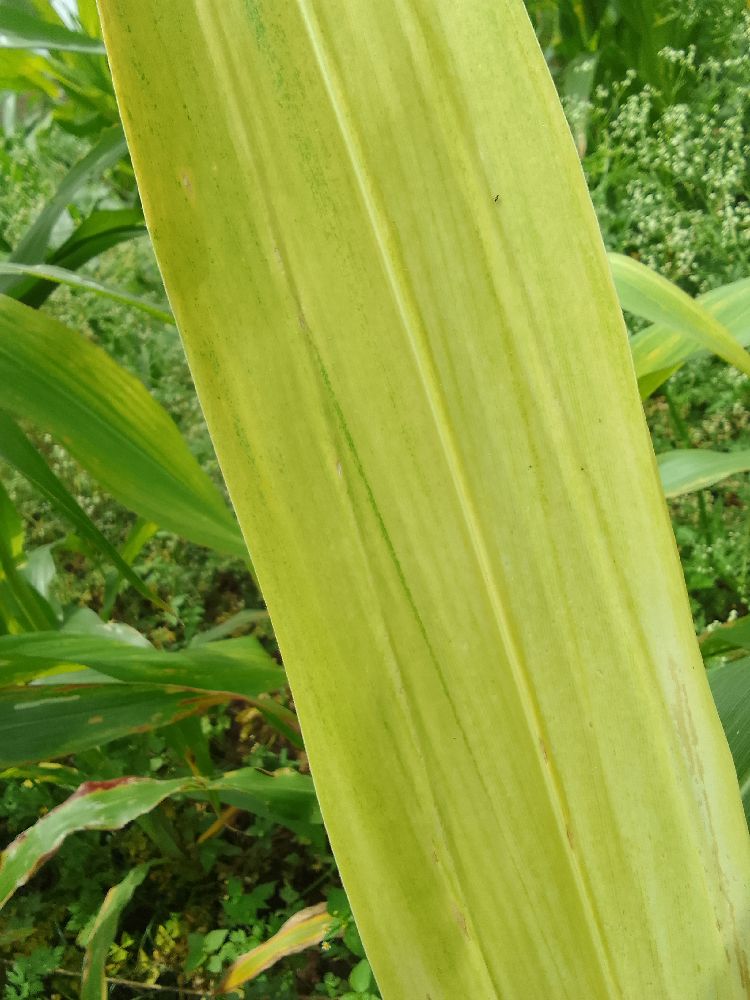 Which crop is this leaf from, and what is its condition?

maize, maize lethal necrosis
